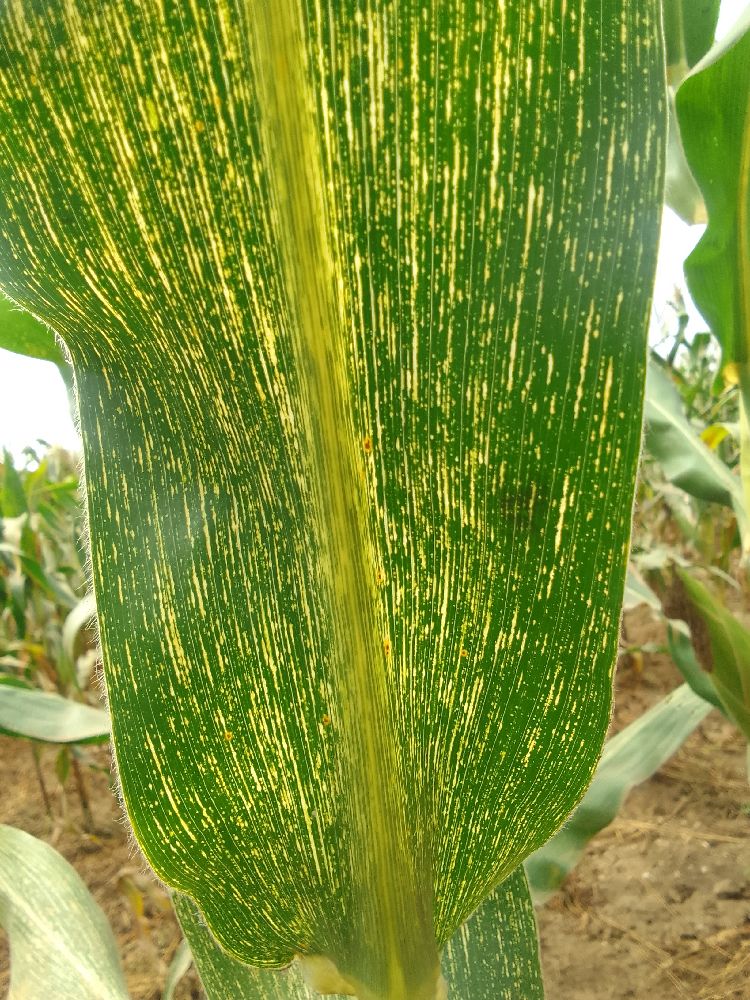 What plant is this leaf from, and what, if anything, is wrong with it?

maize, maize streak virus
